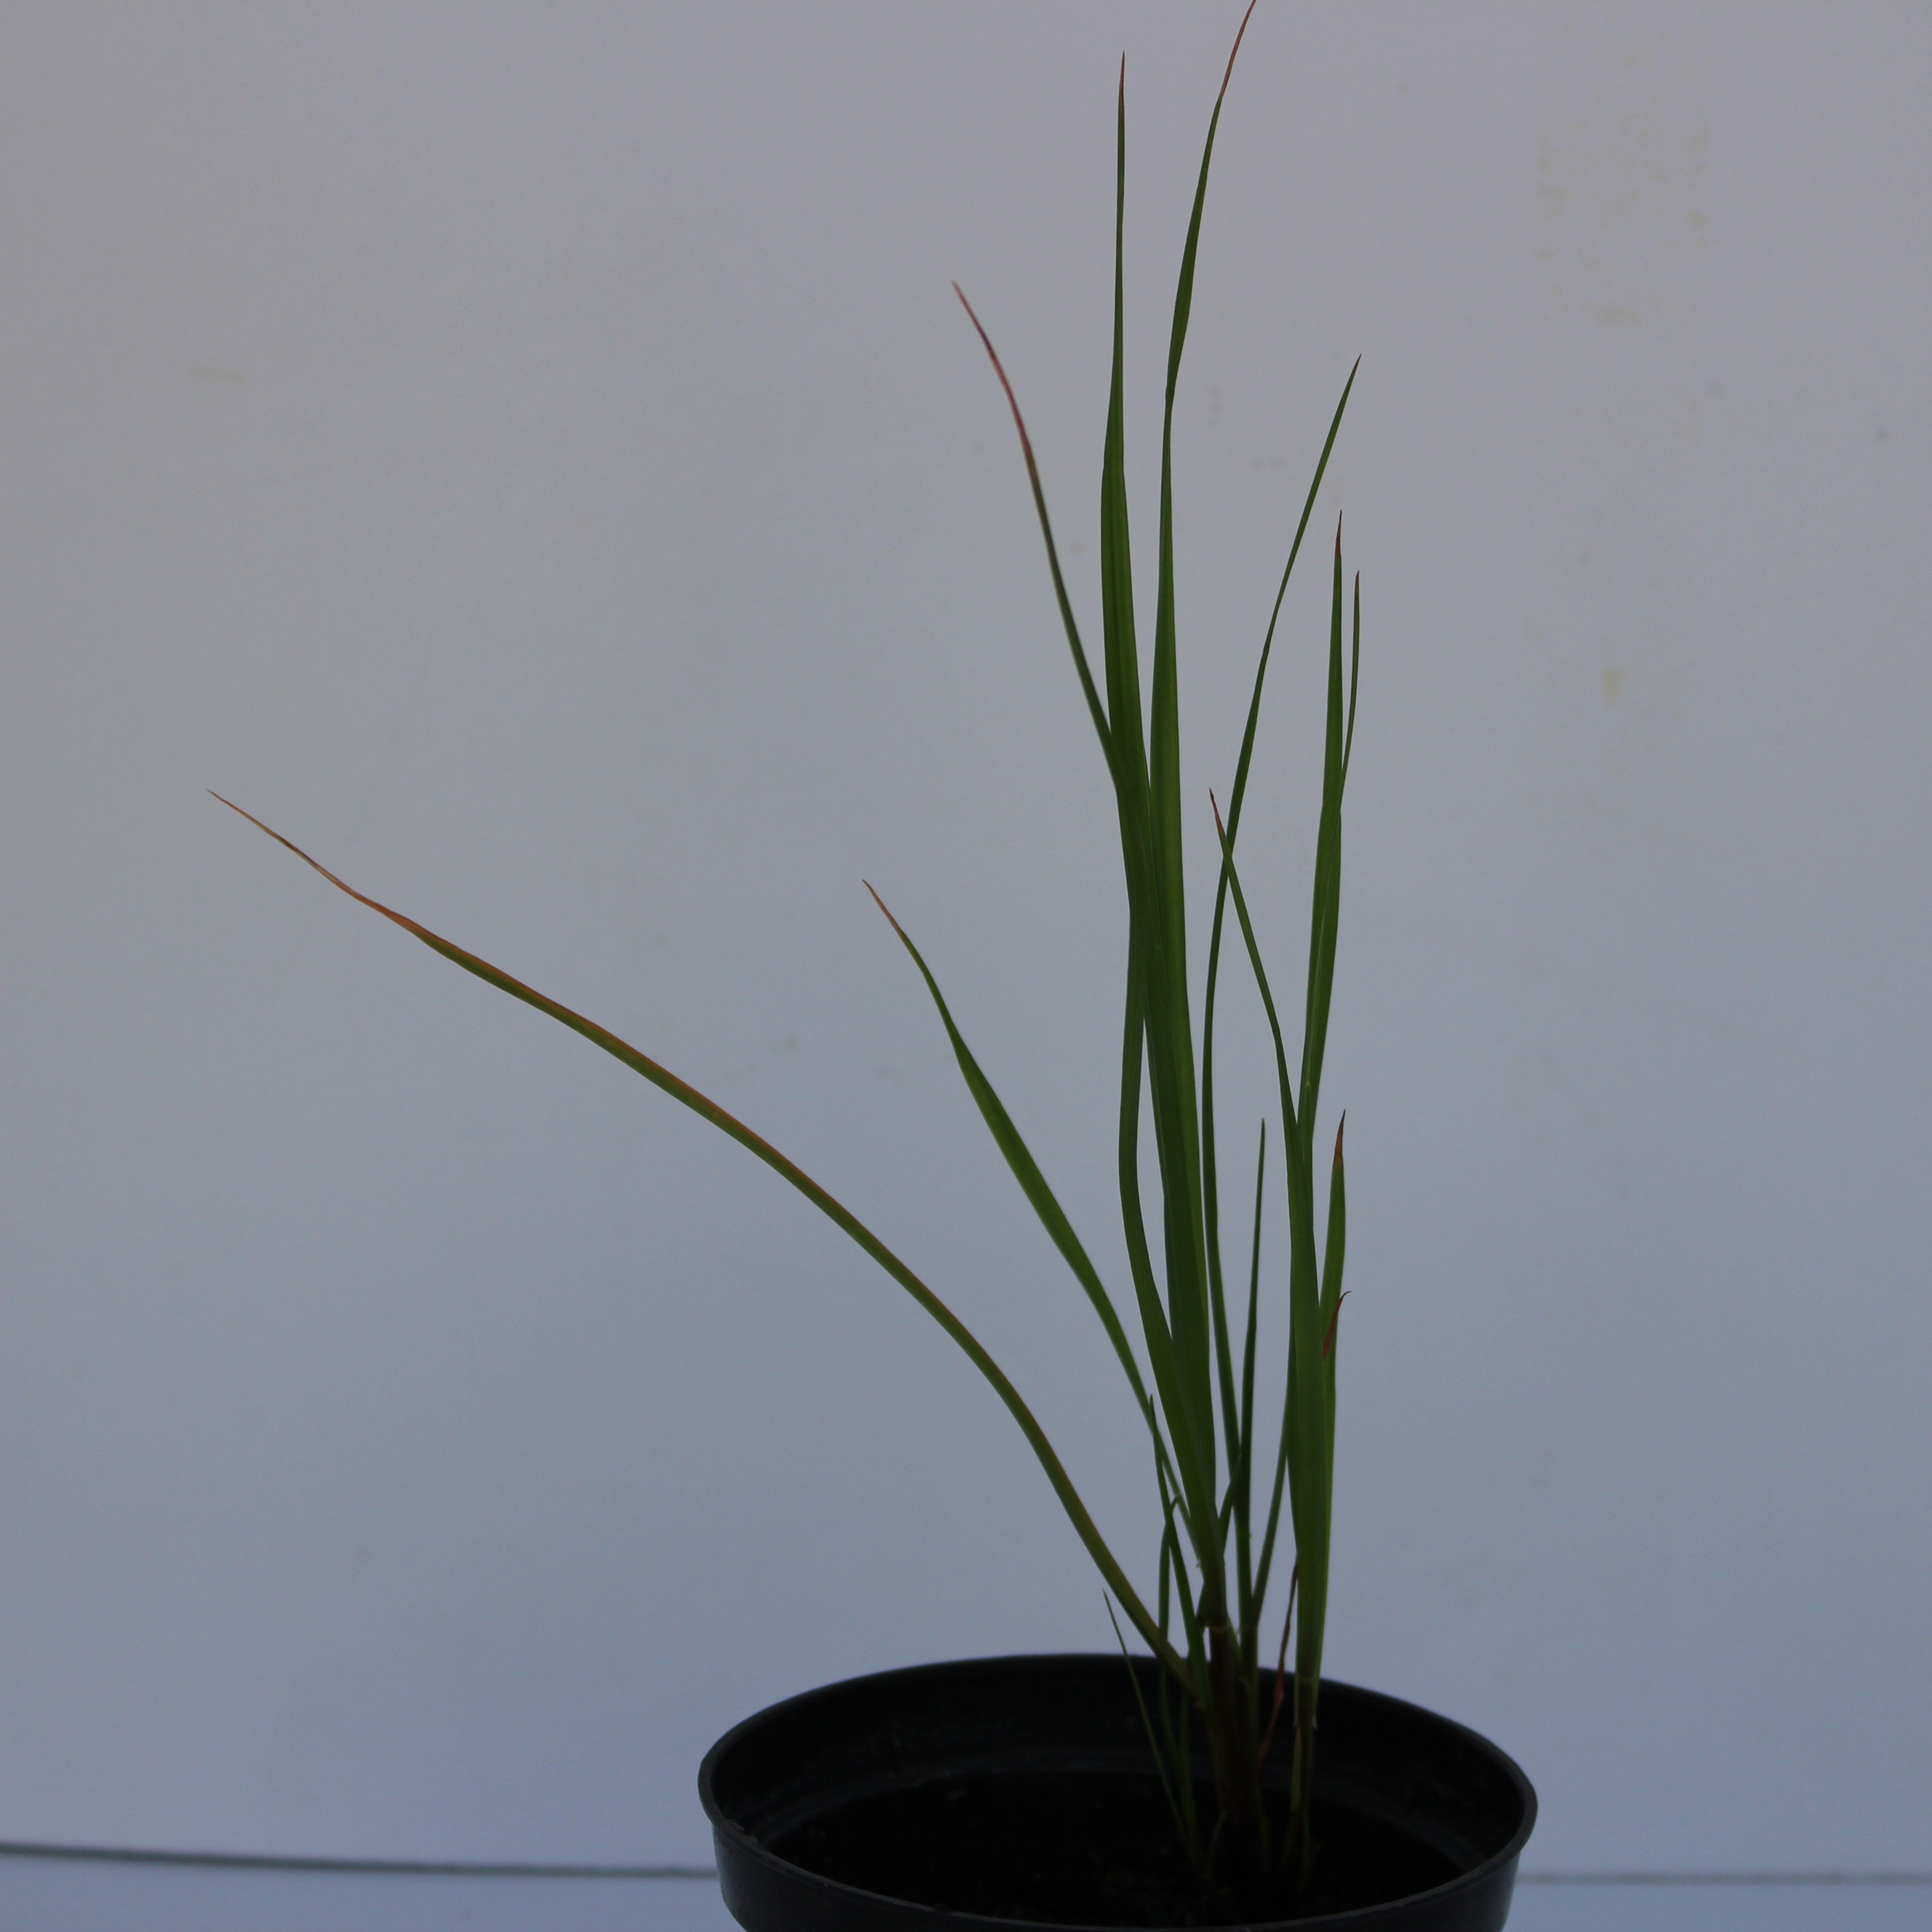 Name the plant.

Lolium multiflorum
